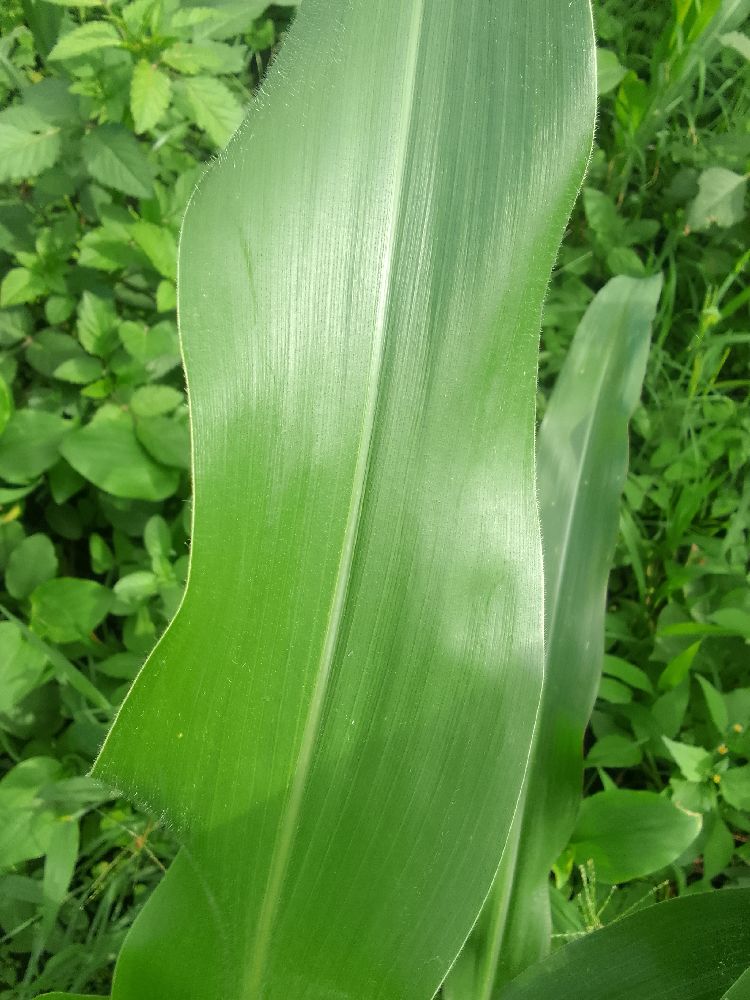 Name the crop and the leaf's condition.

maize, healthy
